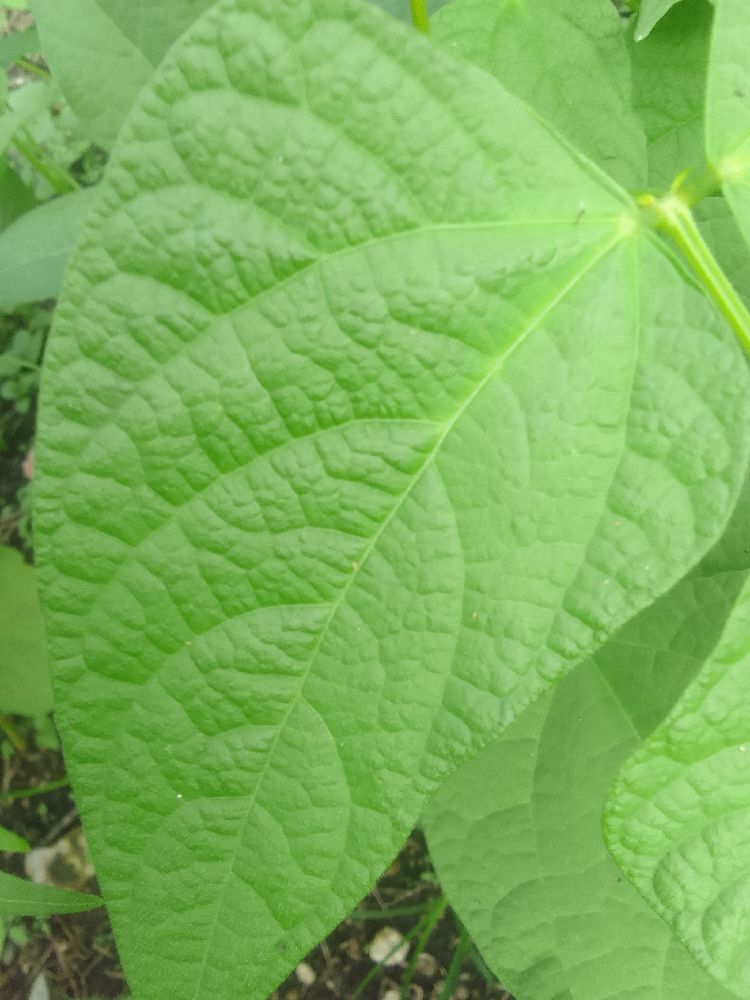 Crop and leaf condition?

common bean, healthy
